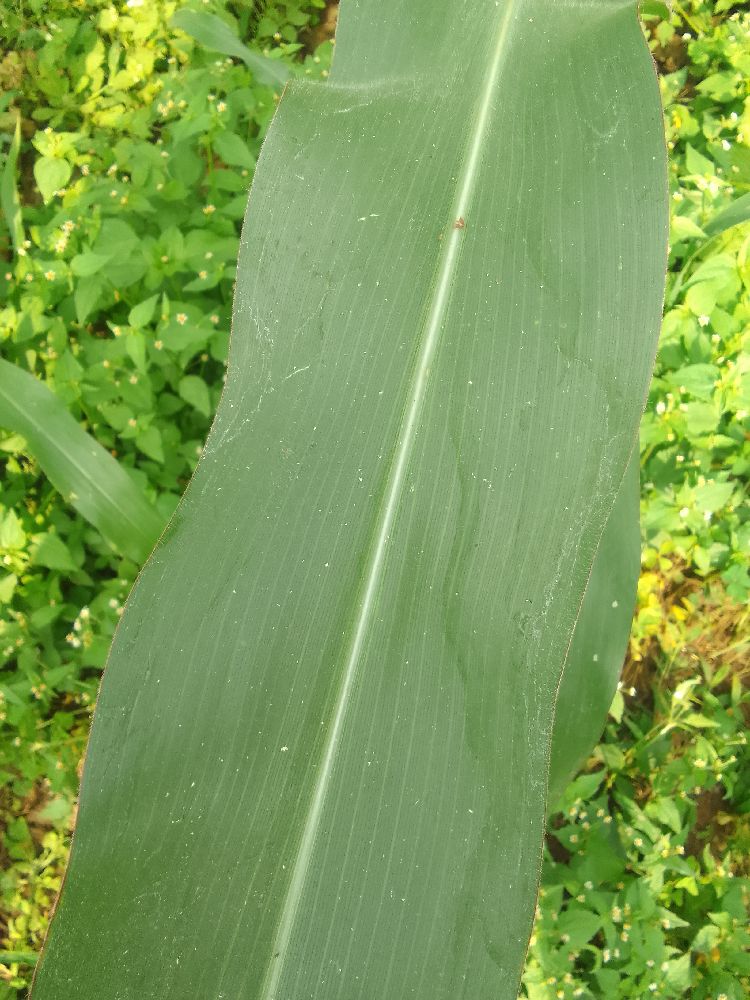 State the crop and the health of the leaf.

maize, healthy
